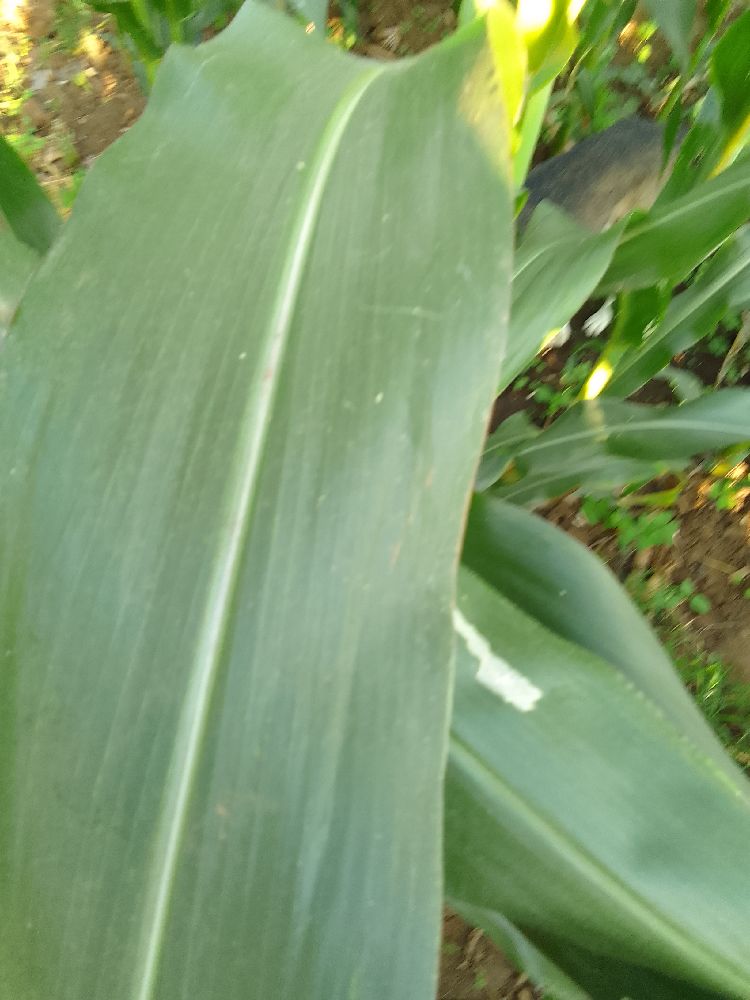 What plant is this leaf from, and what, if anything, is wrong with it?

maize, healthy
